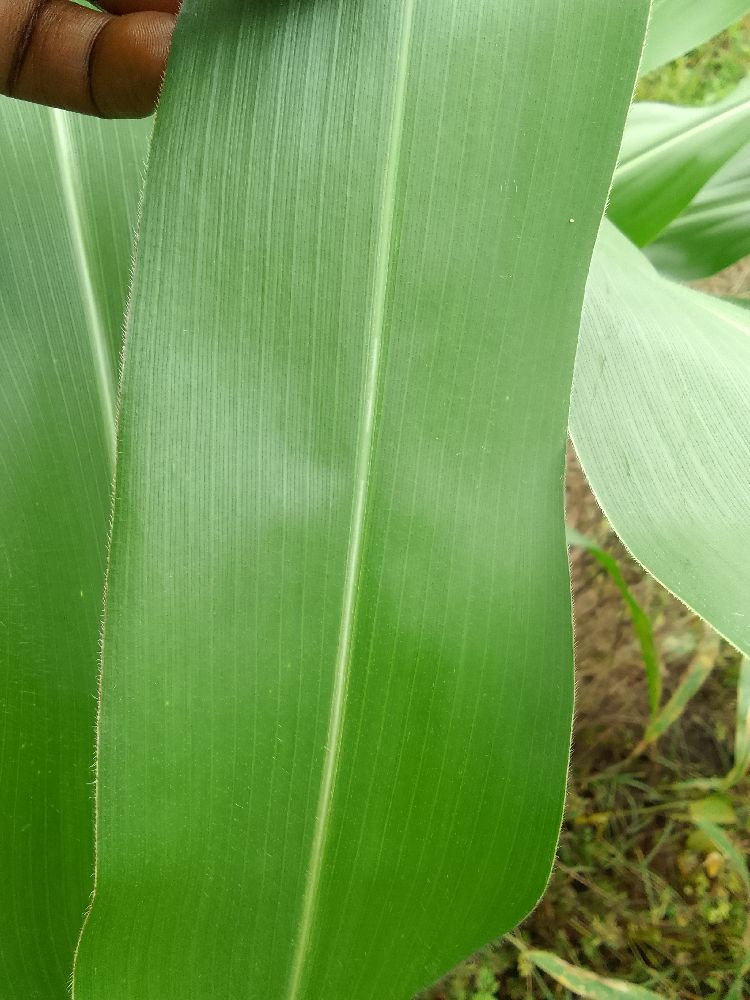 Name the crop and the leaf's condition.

maize, healthy
